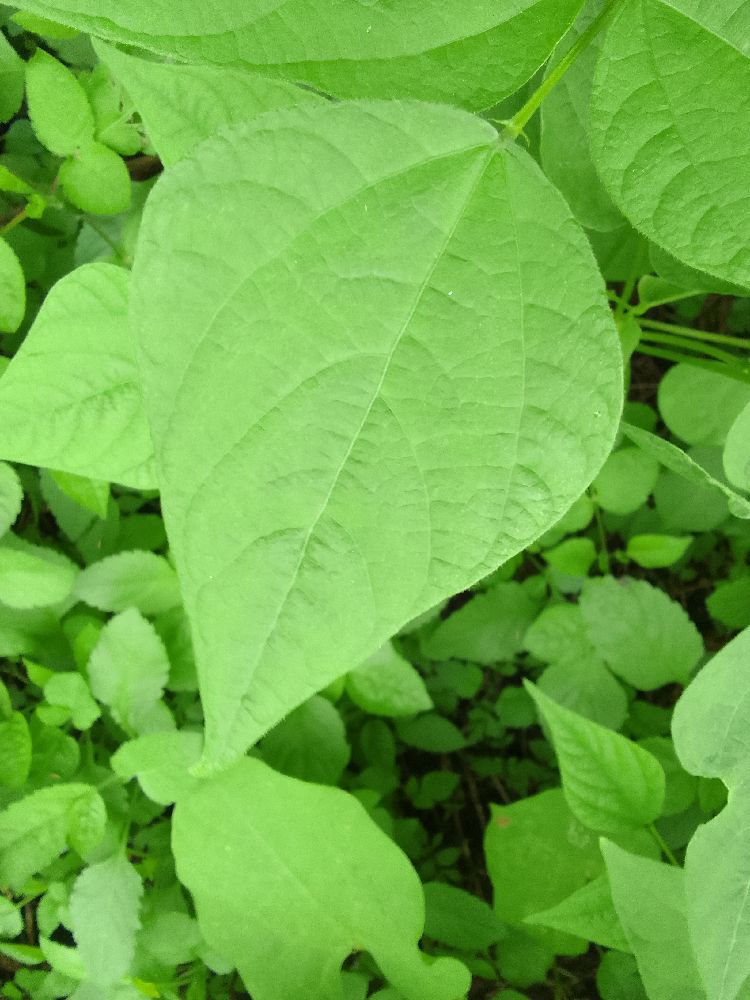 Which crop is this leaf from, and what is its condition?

common bean, healthy
